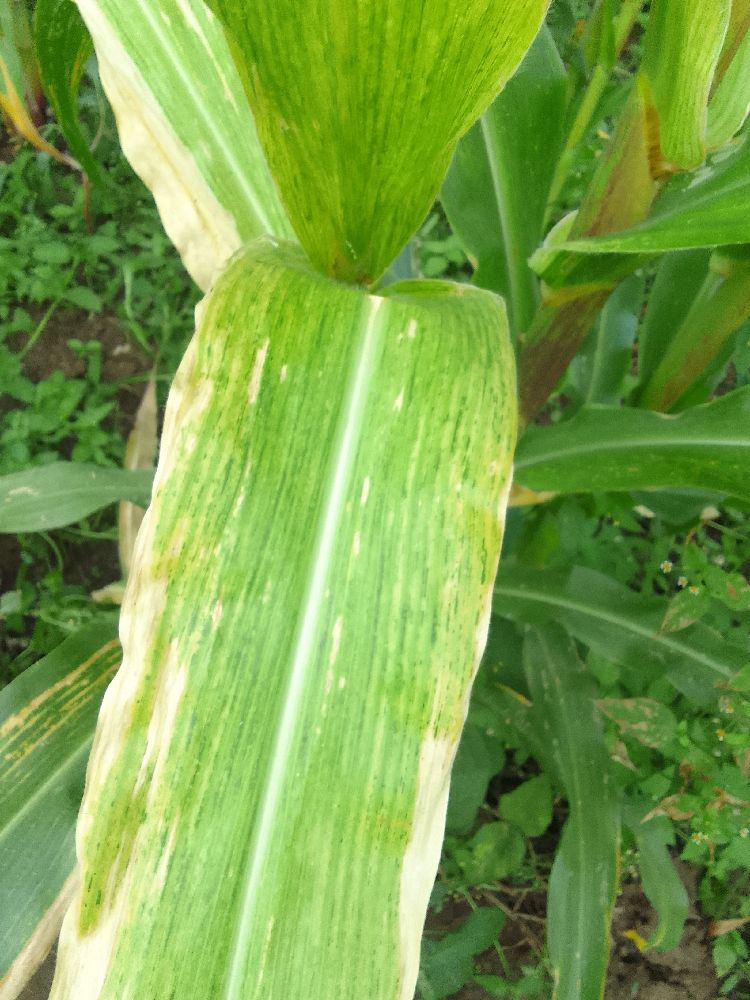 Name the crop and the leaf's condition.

maize, maize lethal necrosis
